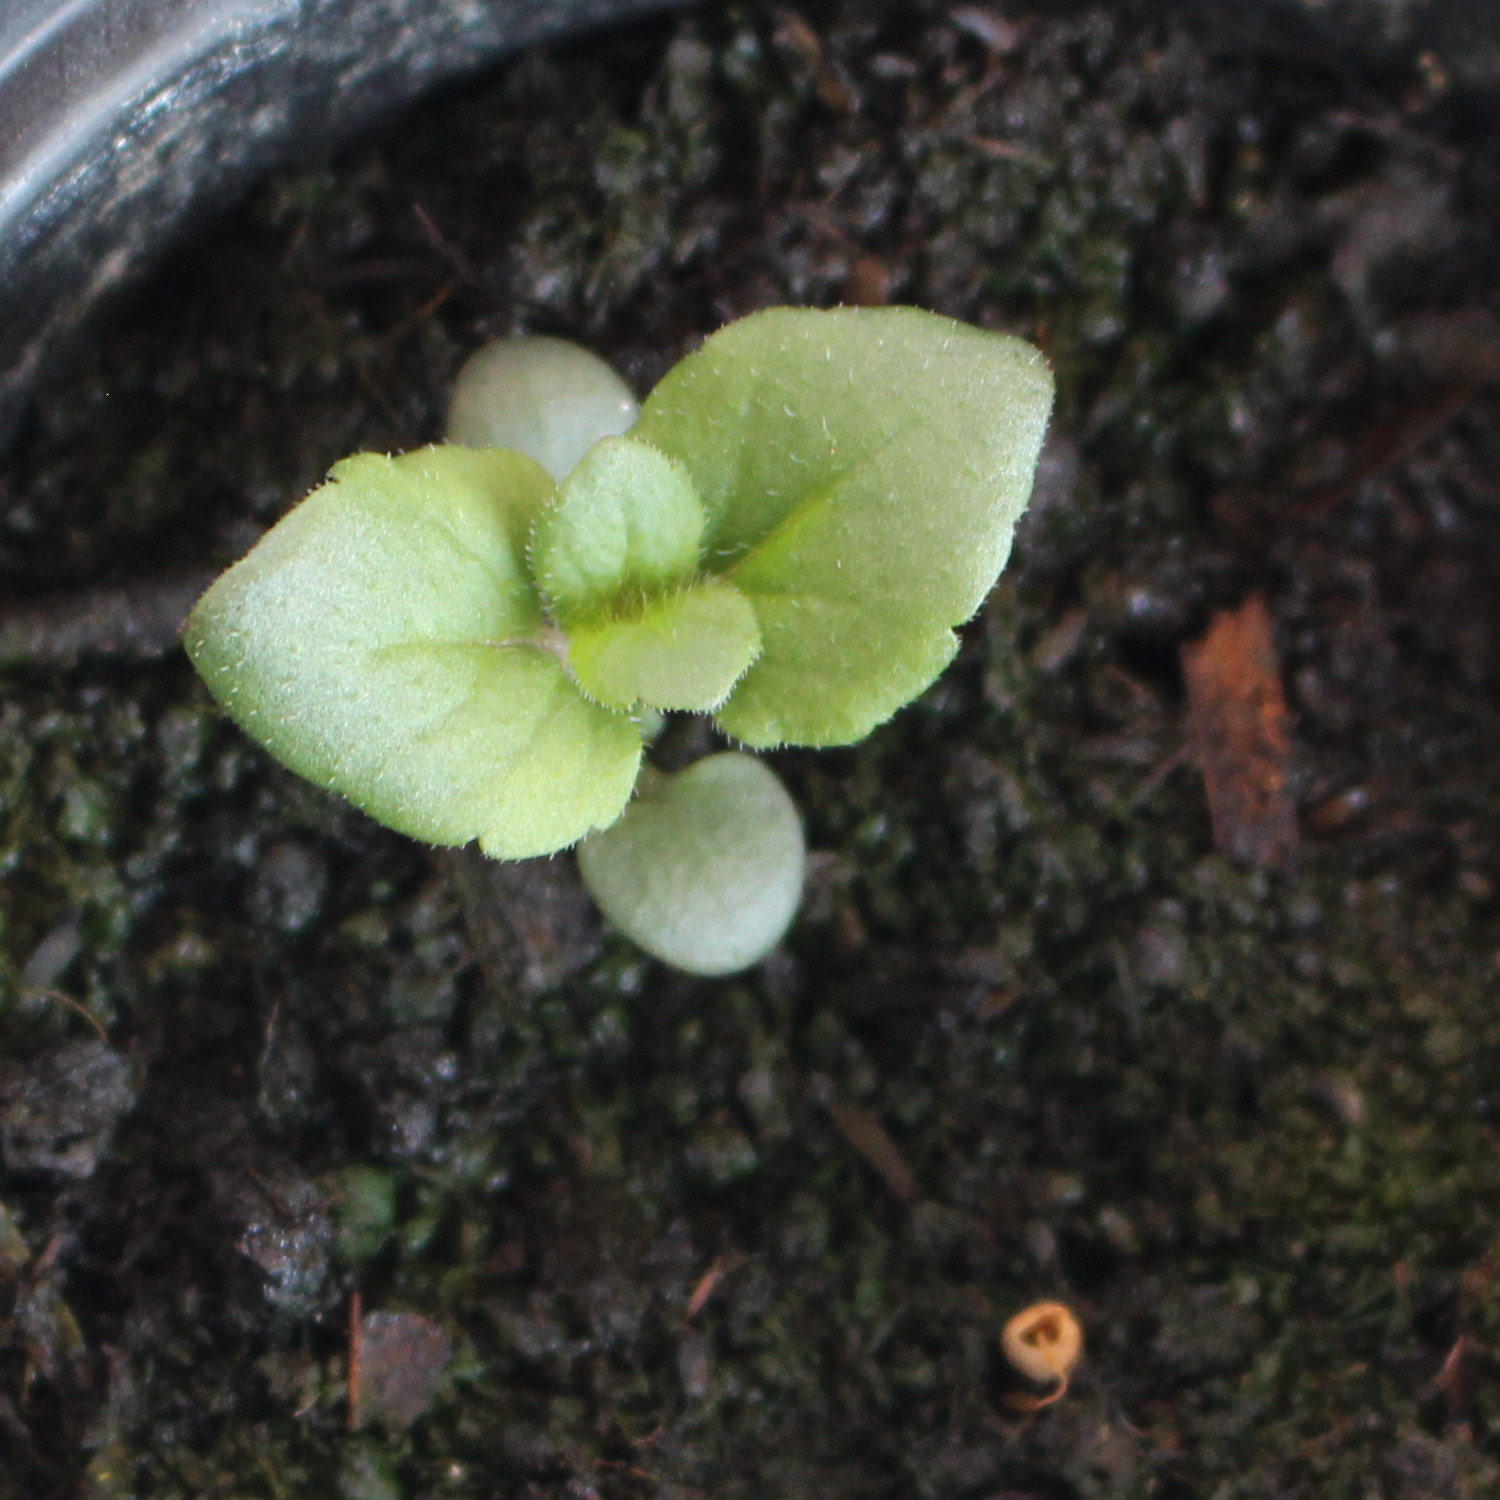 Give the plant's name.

Veronica persica
